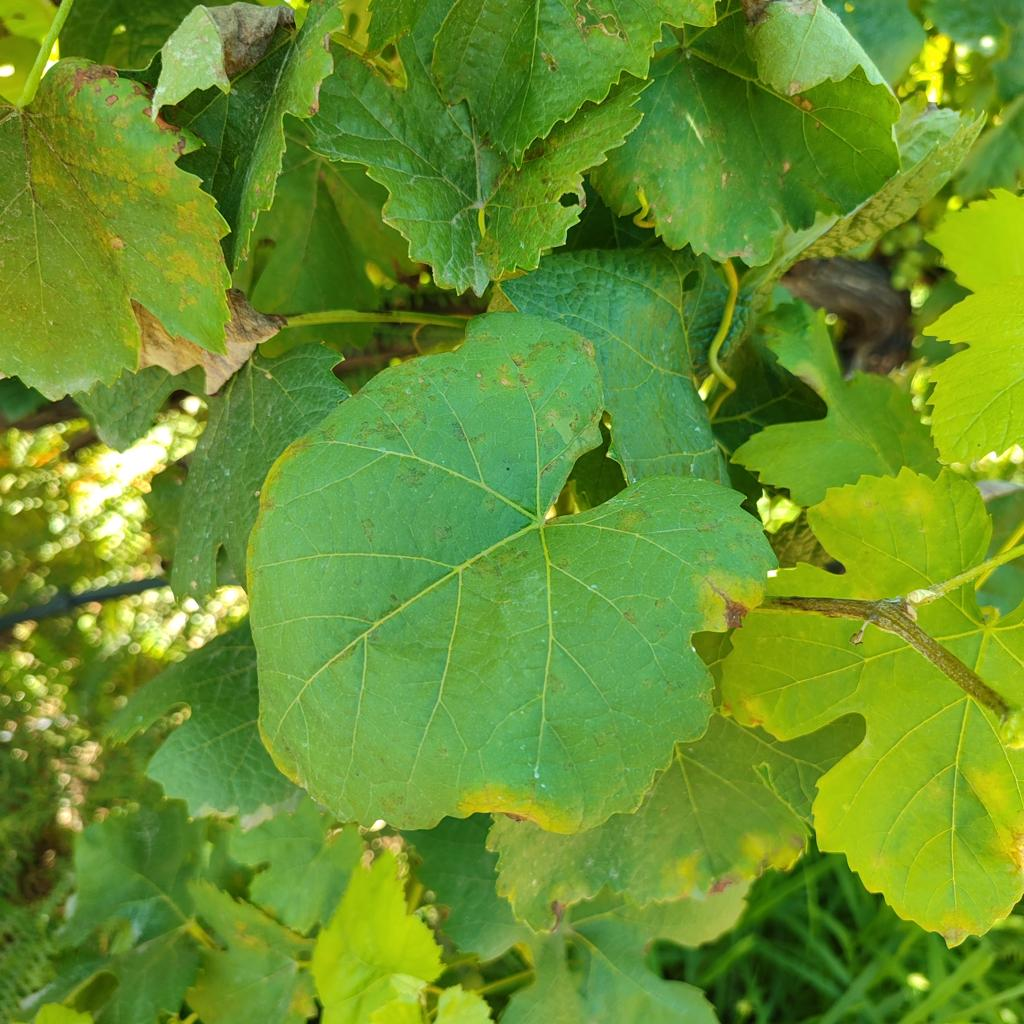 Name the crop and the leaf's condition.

grapevine, downy mildew
